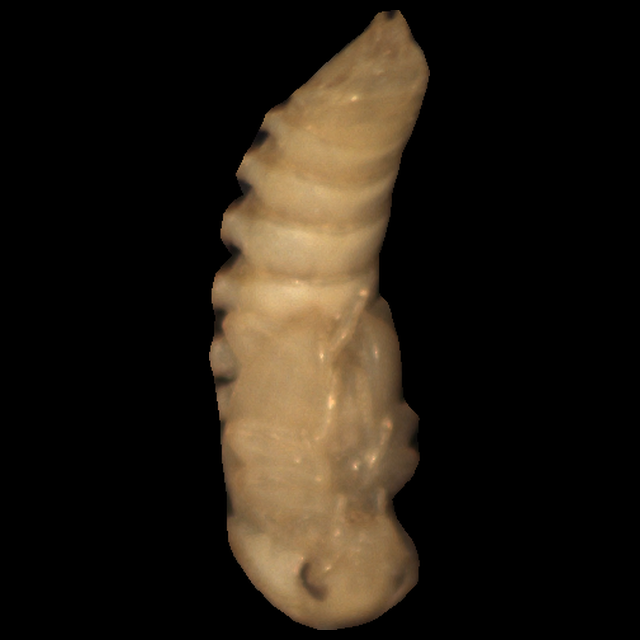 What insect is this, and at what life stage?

mealworm pupa
